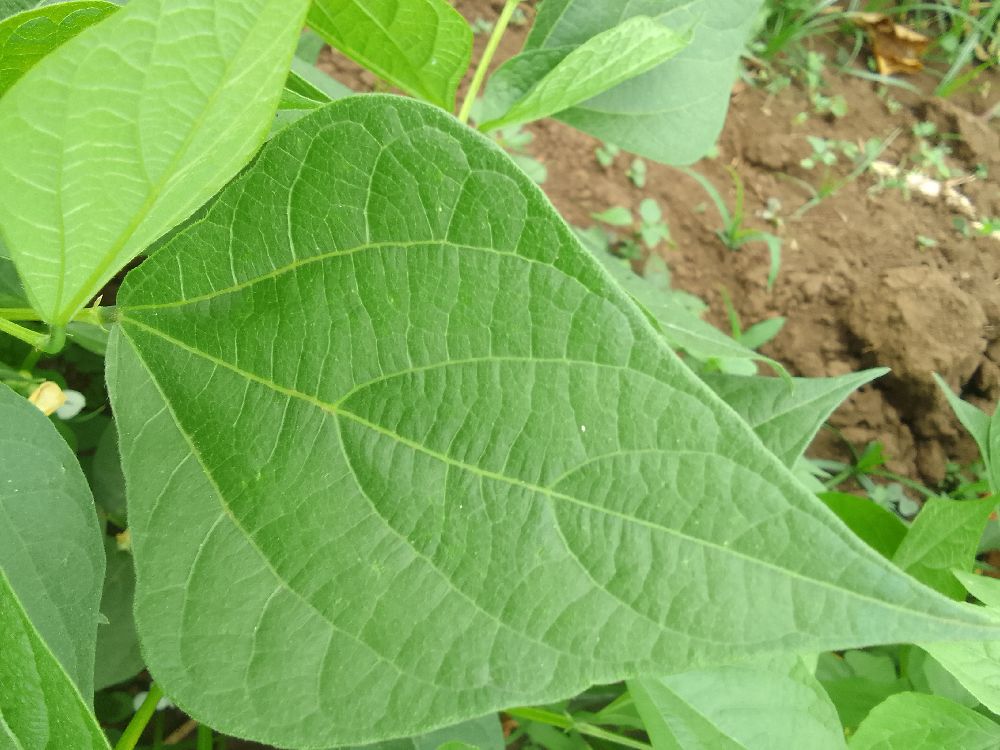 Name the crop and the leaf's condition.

common bean, healthy
